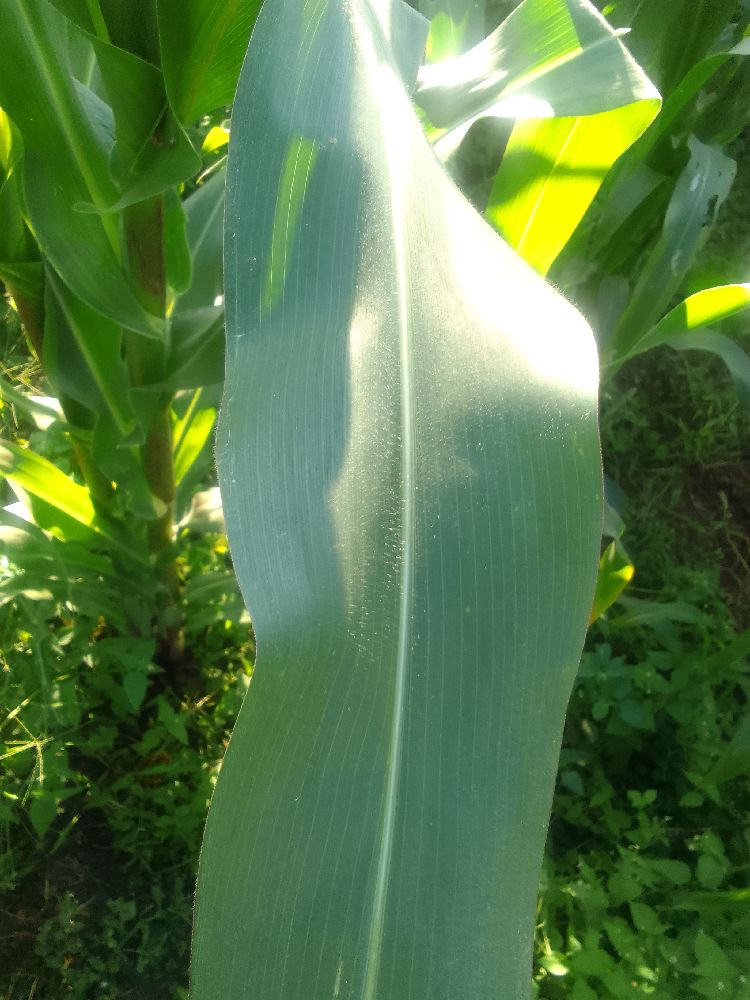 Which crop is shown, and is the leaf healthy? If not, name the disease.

maize, healthy
